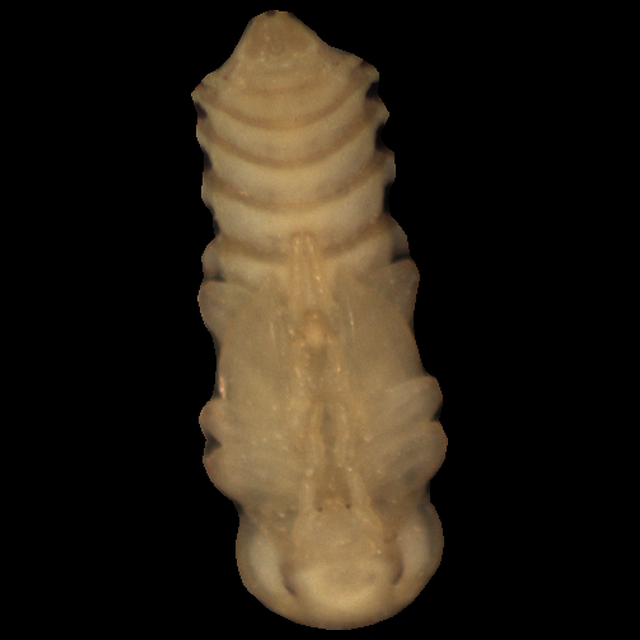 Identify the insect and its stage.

mealworm pupa
